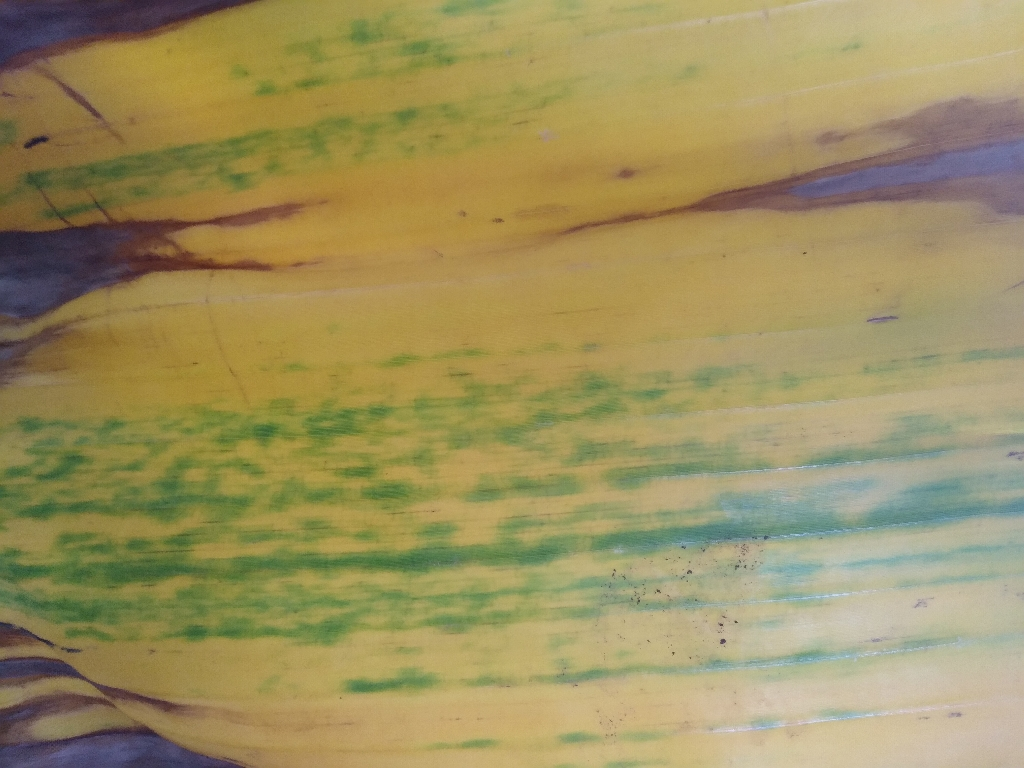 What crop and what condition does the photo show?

banana, fusarium wilt race 1
